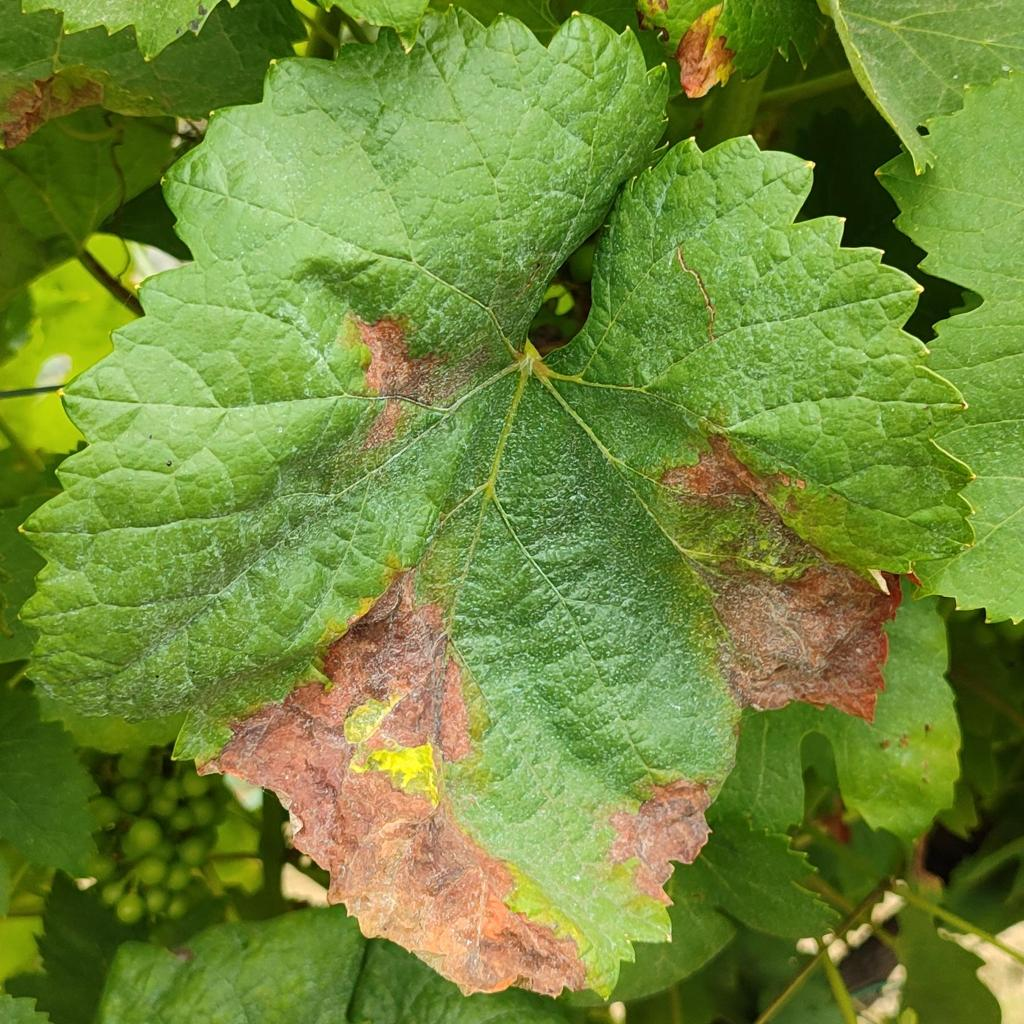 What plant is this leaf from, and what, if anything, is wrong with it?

grapevine, downy mildew
